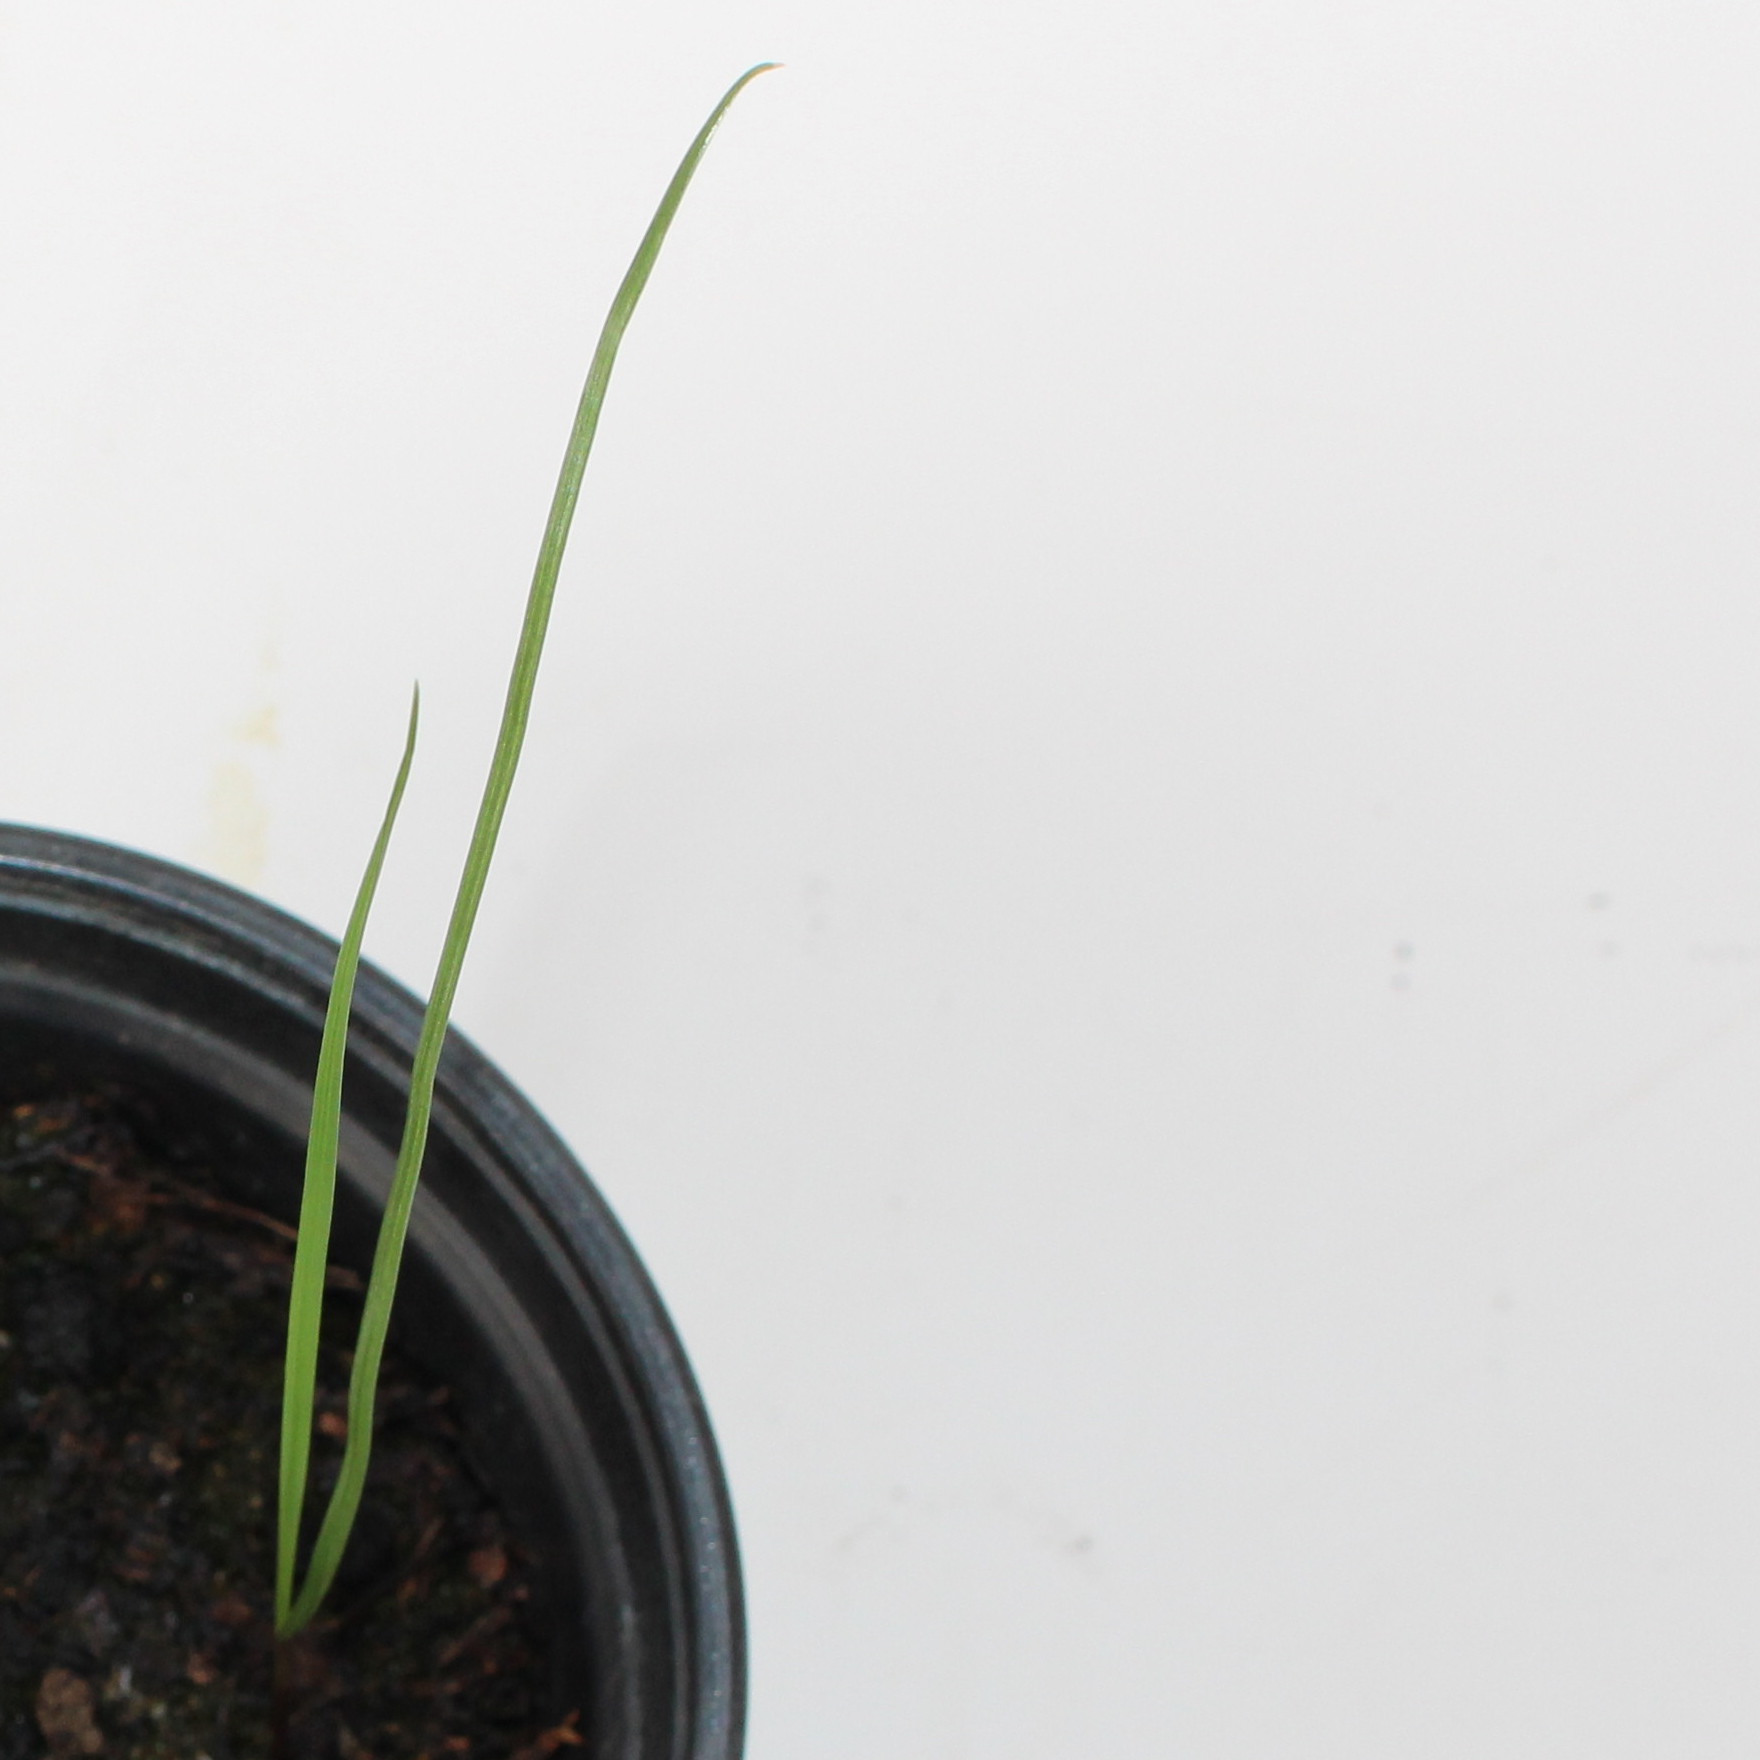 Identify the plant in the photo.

Lolium multiflorum
